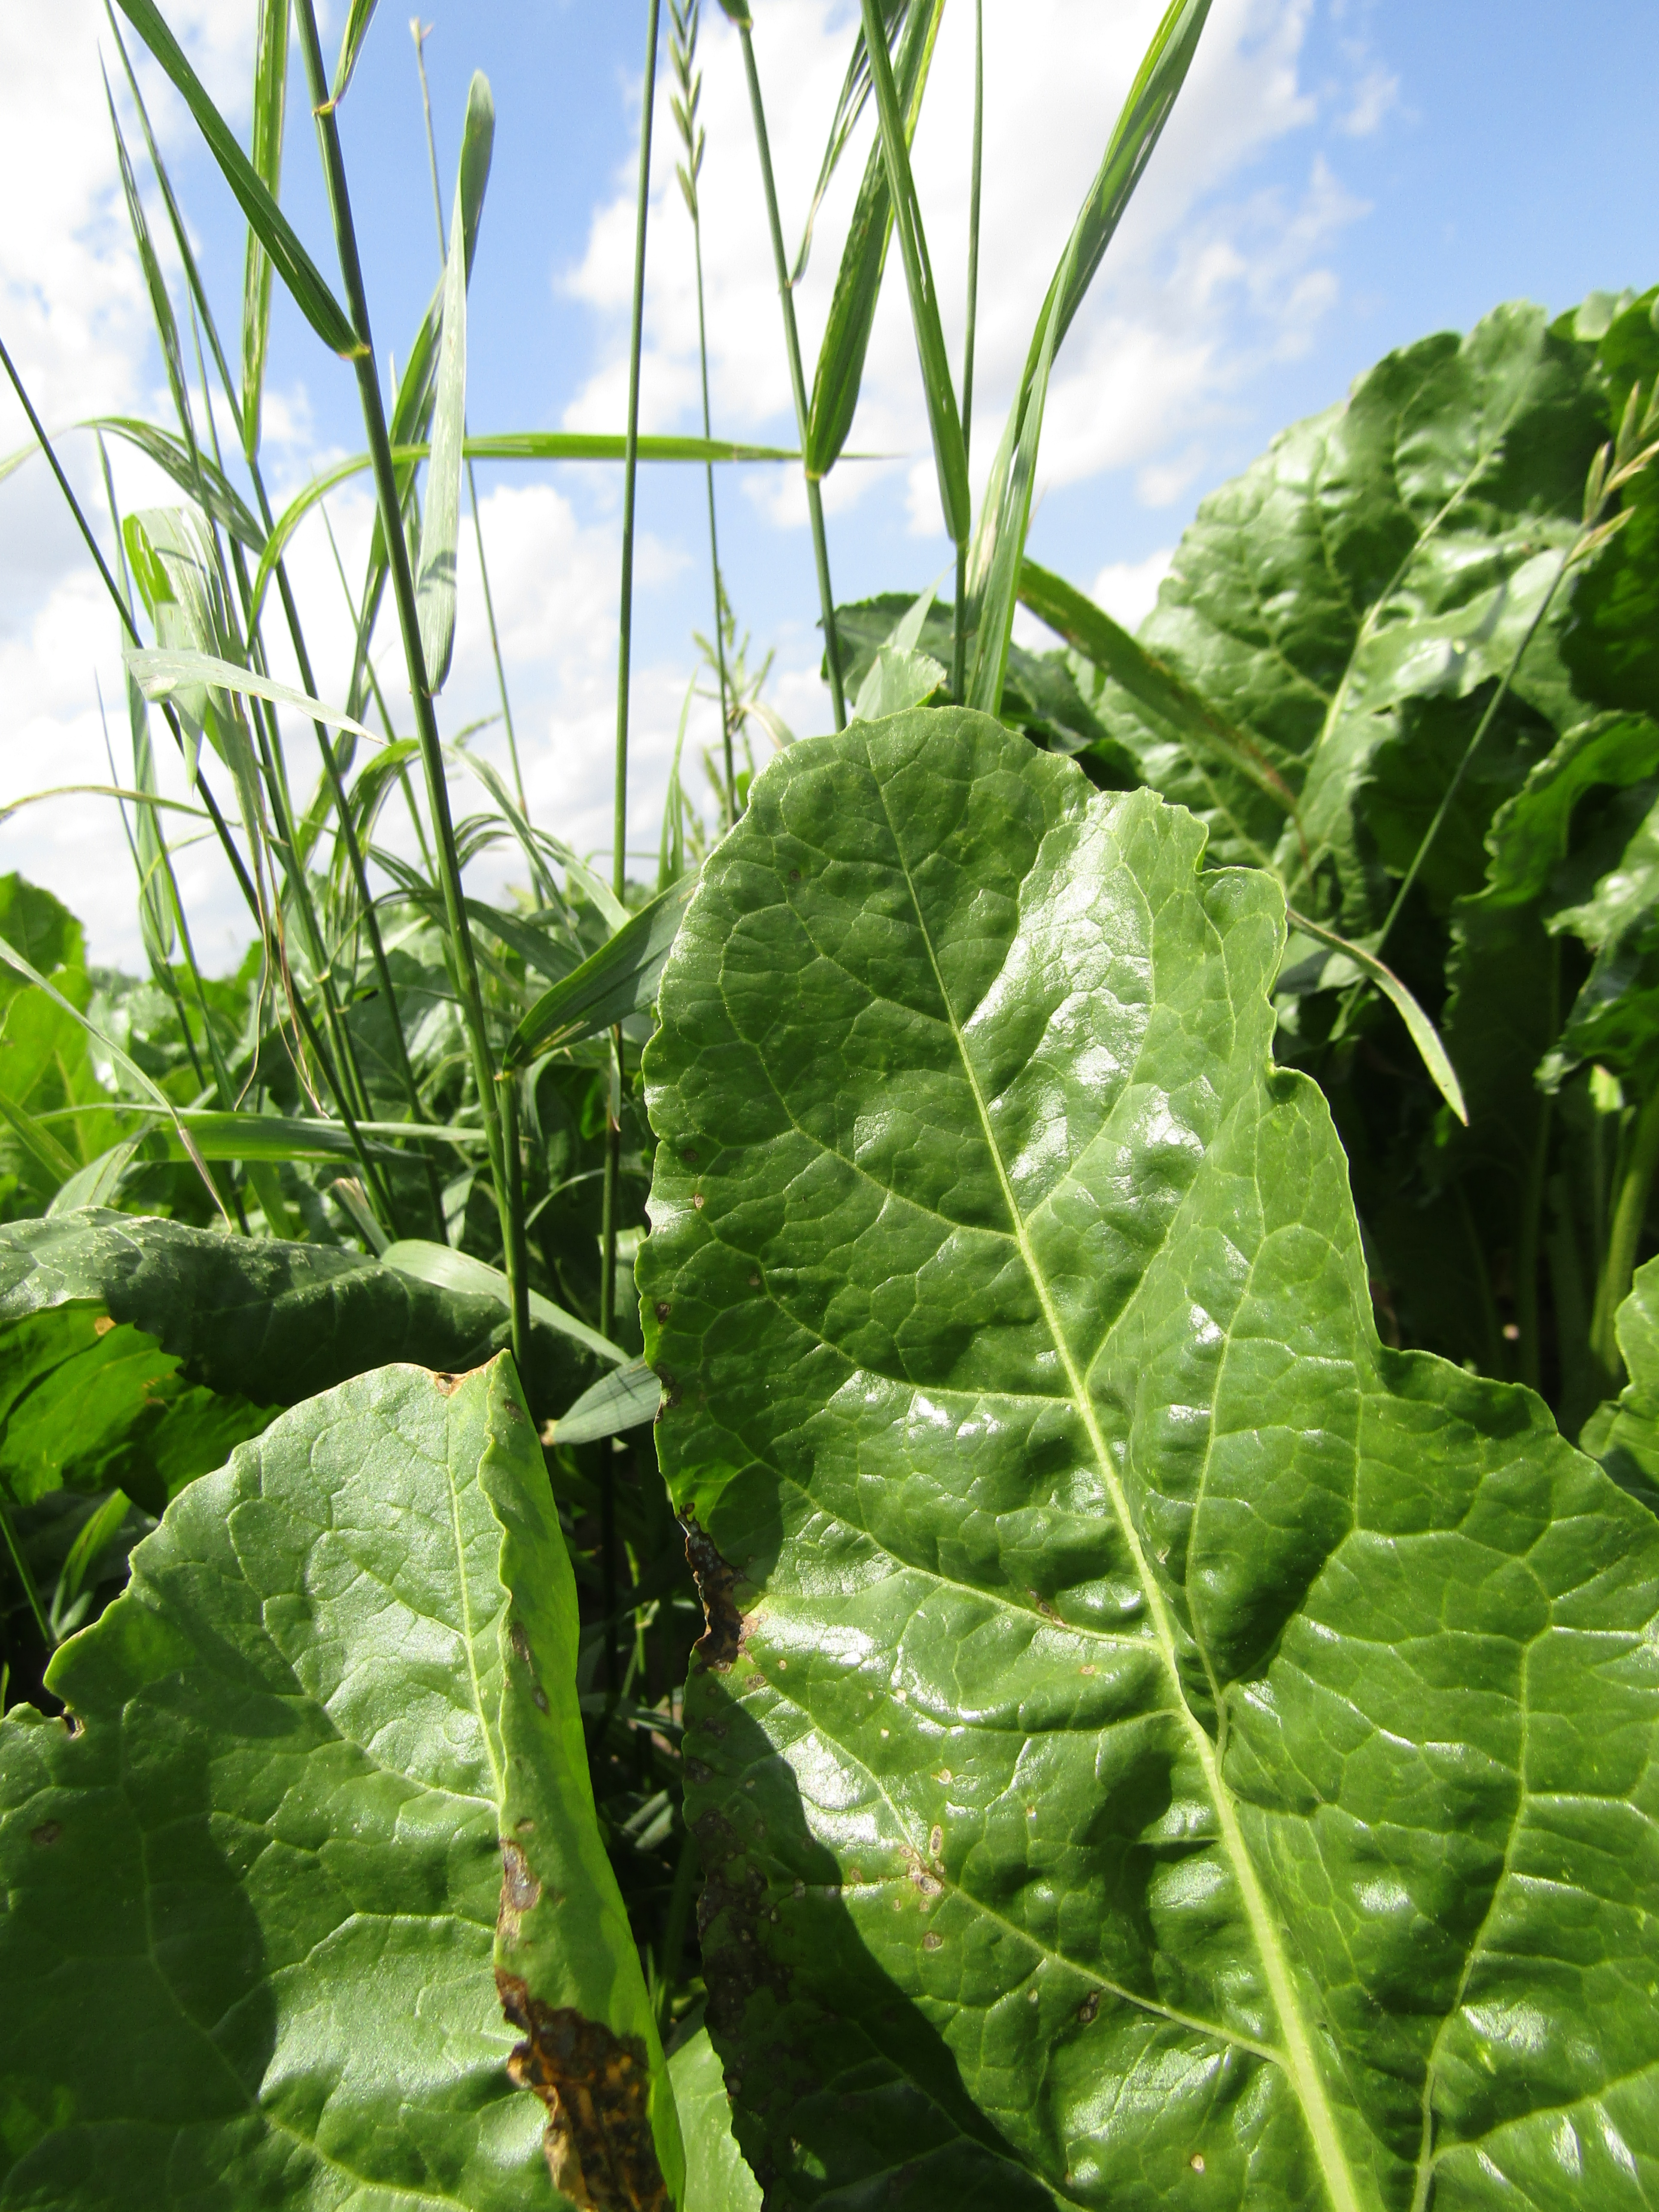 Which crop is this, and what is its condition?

beet, cercospora
